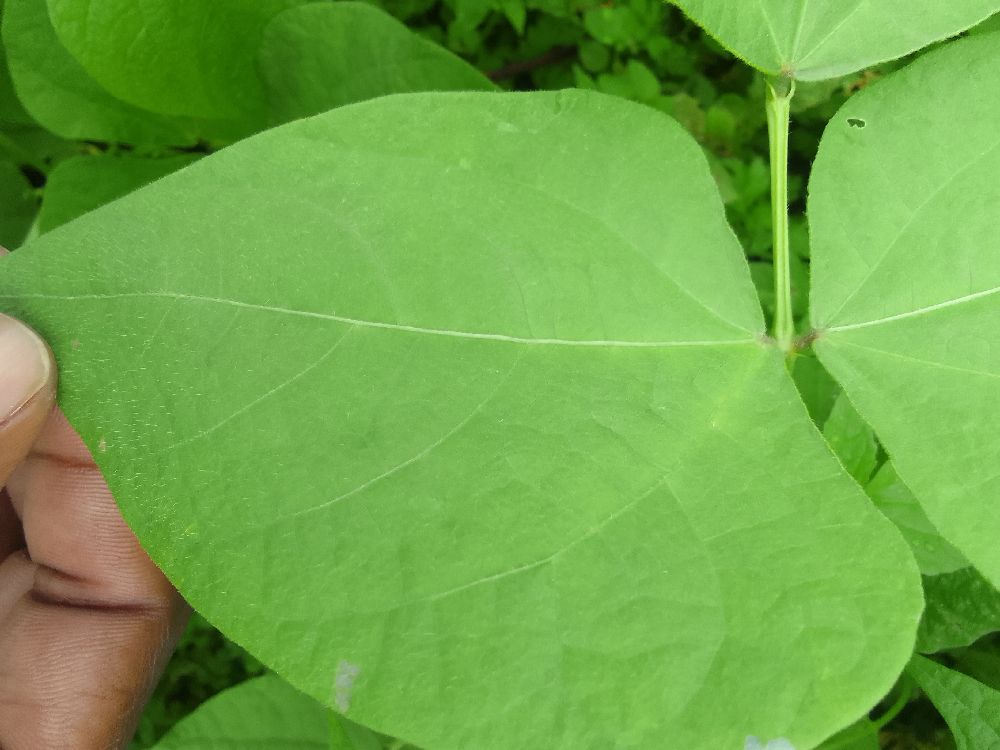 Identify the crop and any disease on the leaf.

common bean, healthy
